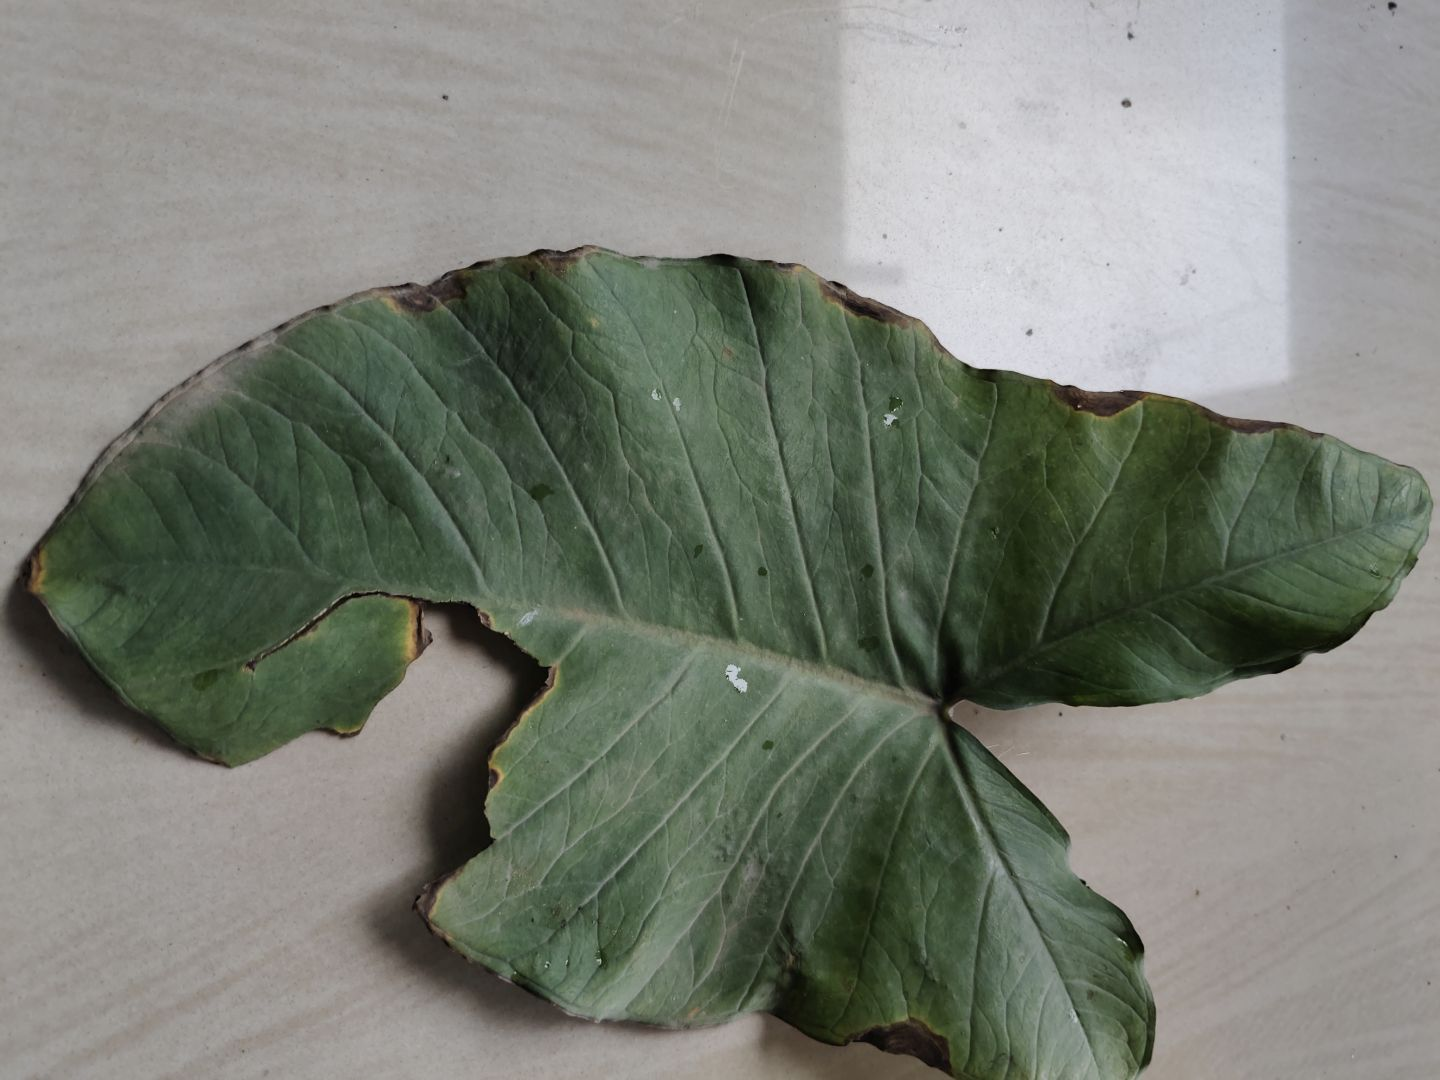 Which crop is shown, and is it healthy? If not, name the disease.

taro, leaf blight
